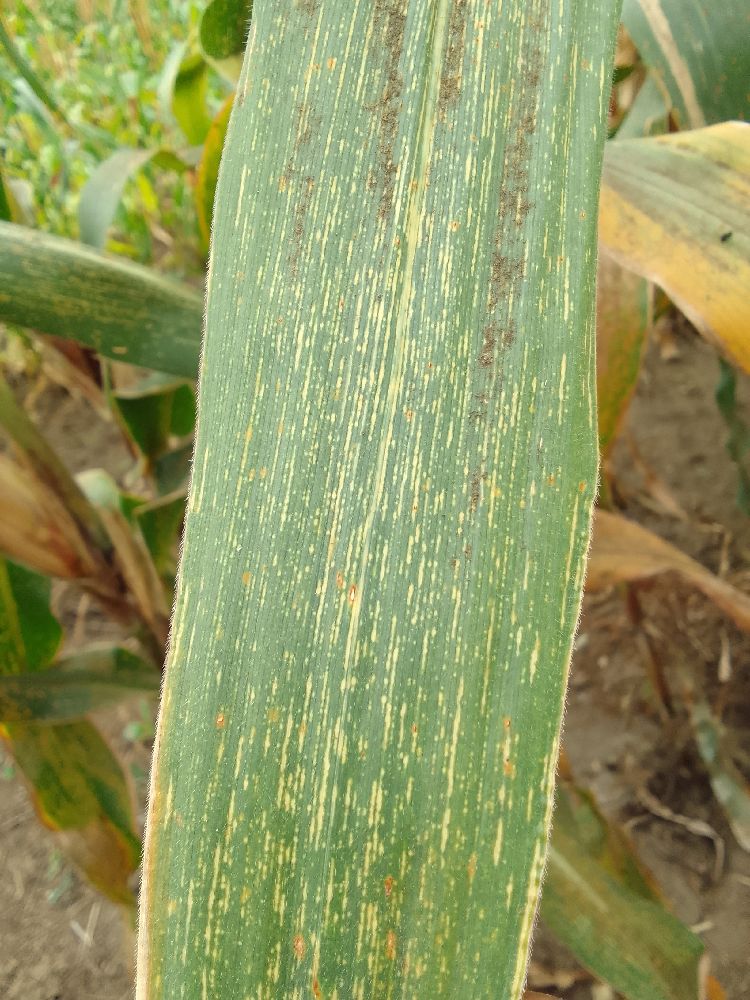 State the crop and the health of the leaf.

maize, maize streak virus
